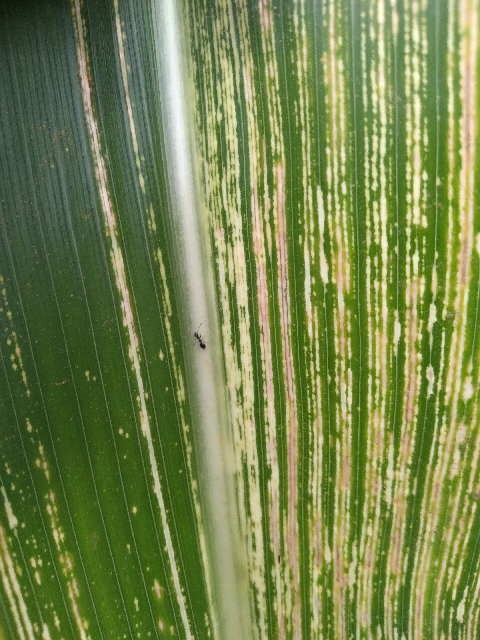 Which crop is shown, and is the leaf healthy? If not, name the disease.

maize, maize streak virus
